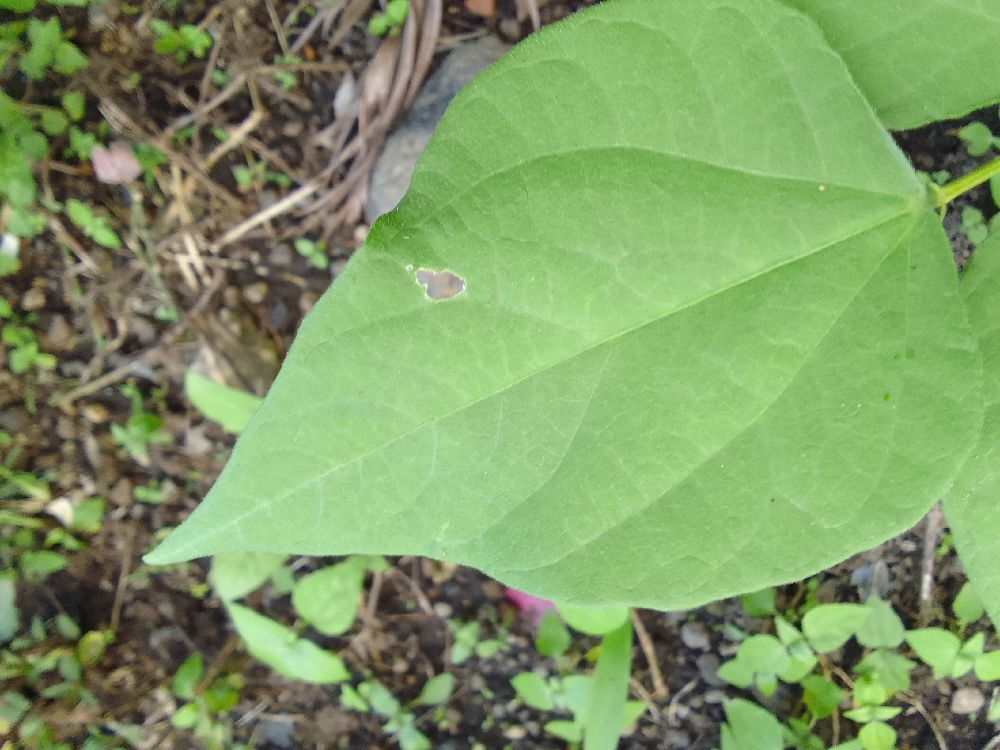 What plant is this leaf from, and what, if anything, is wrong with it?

common bean, healthy
